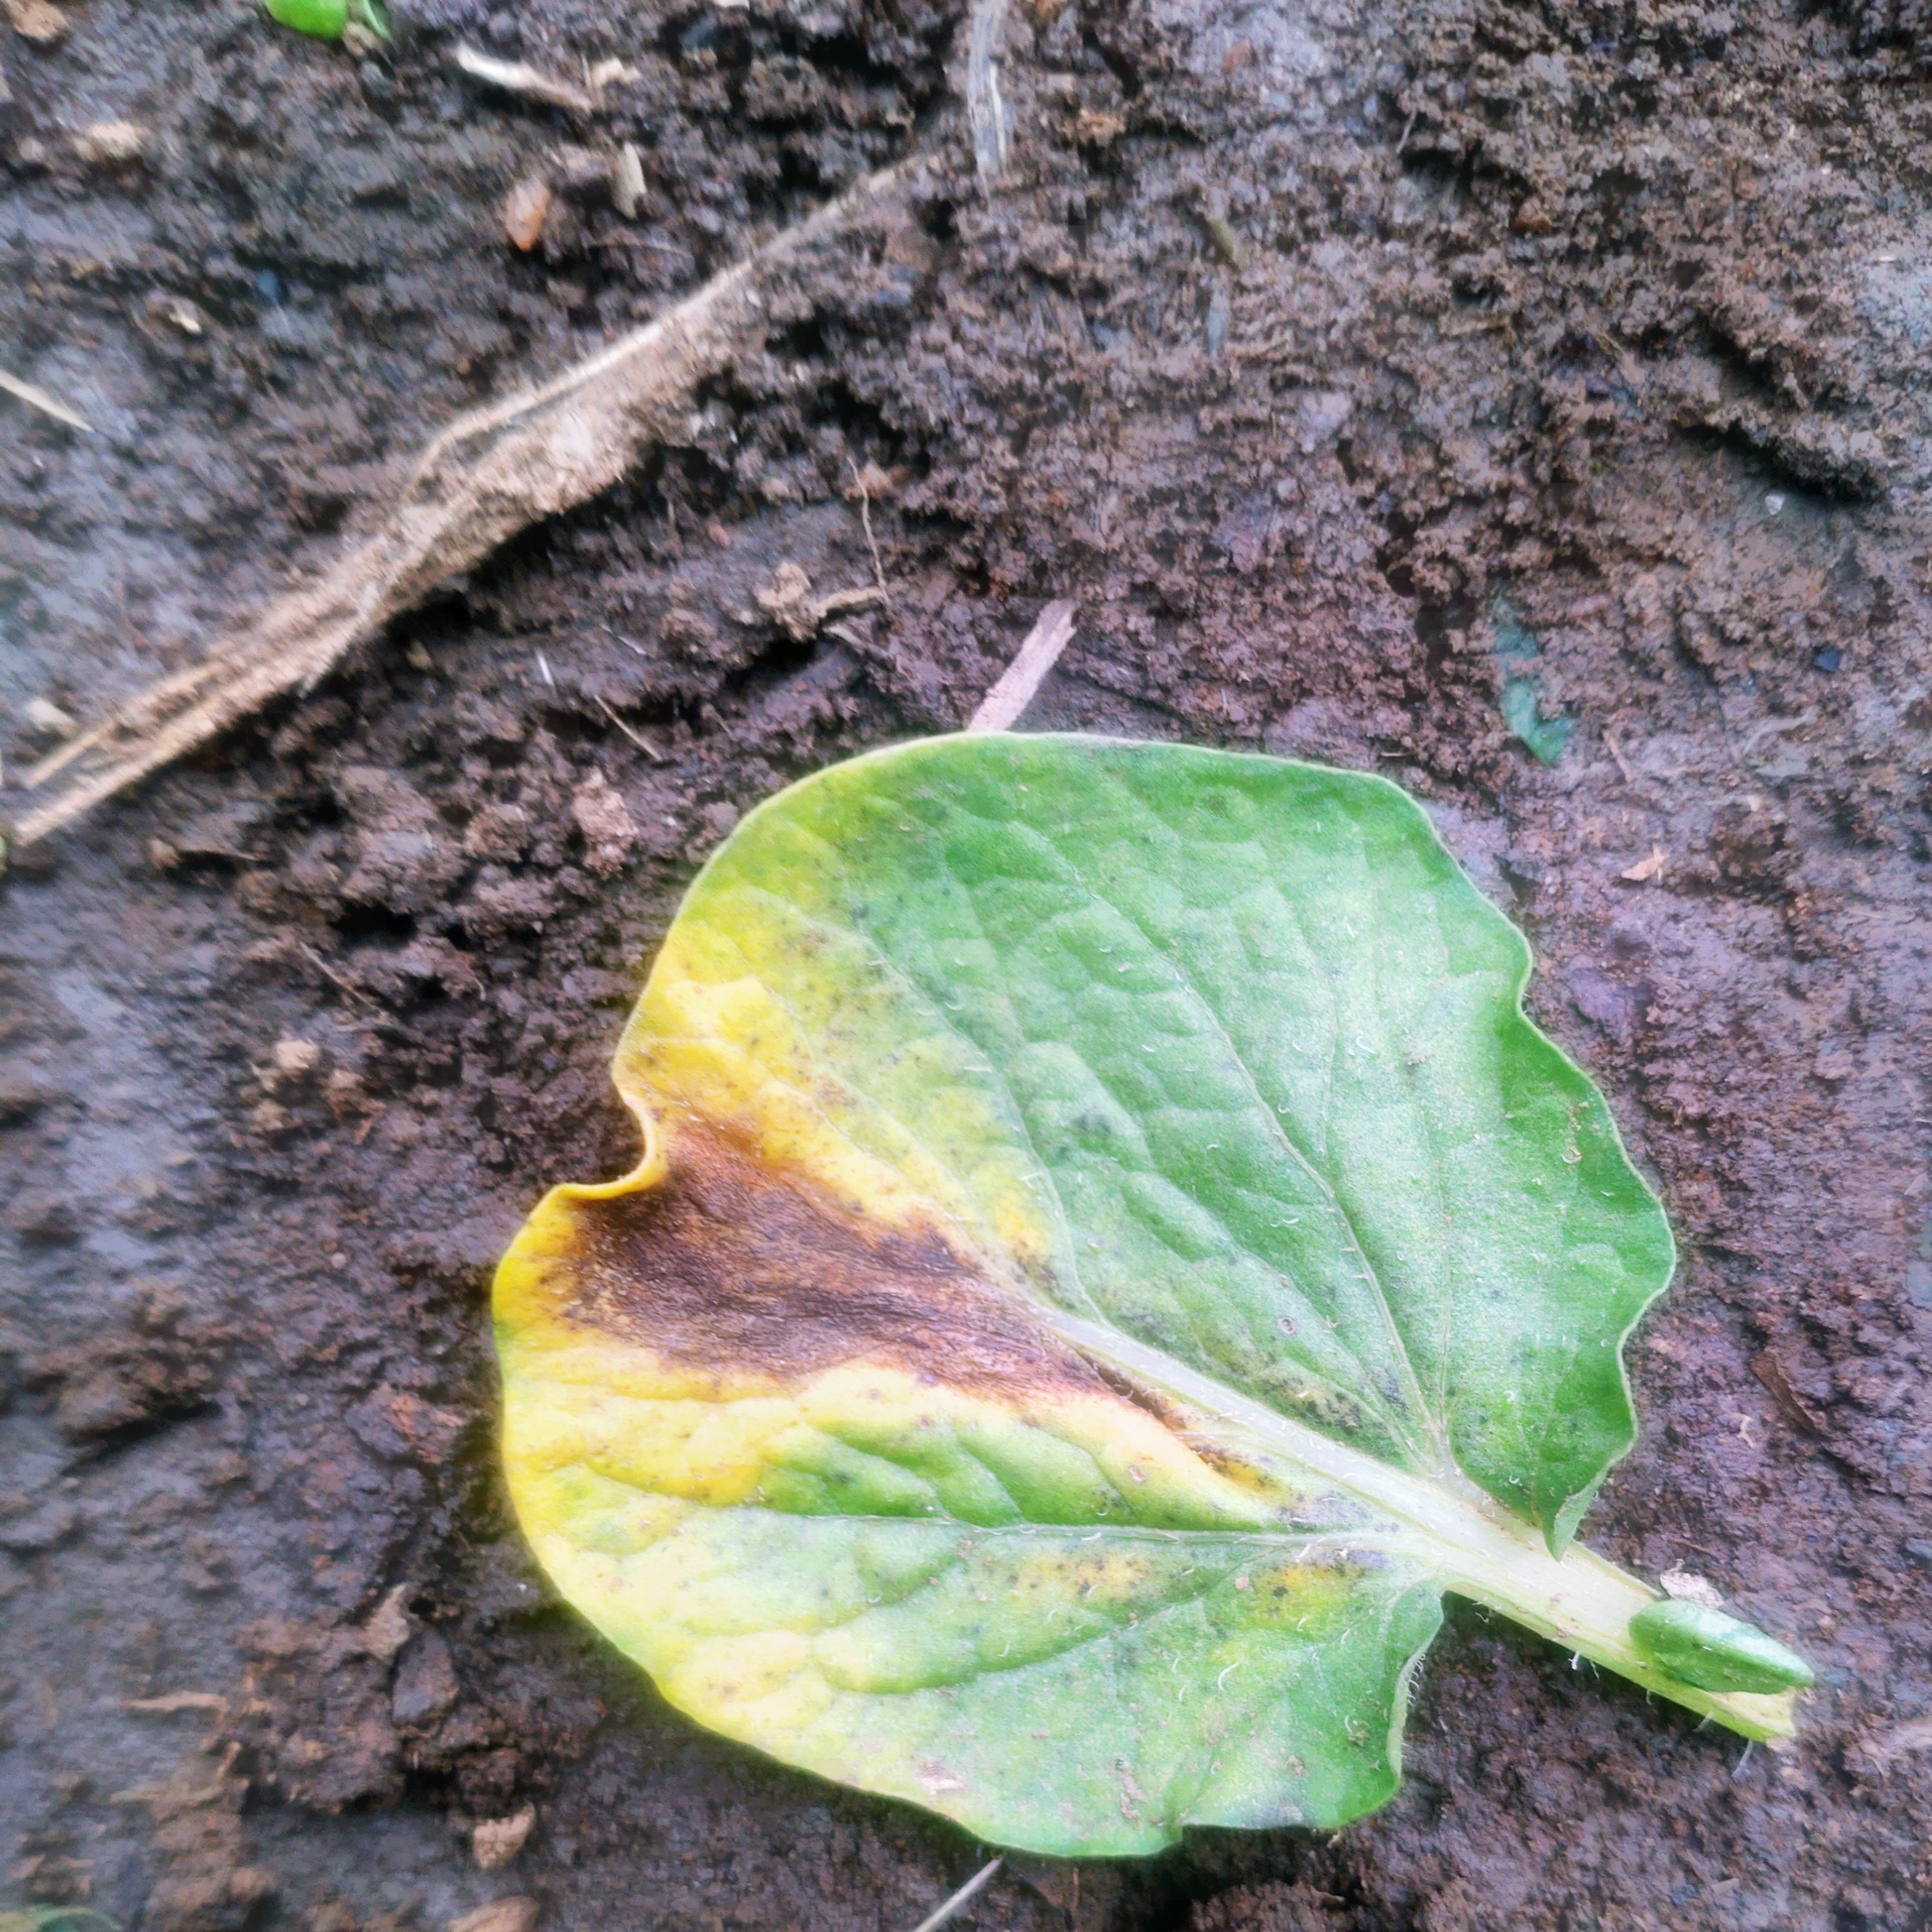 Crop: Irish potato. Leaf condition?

late blight
